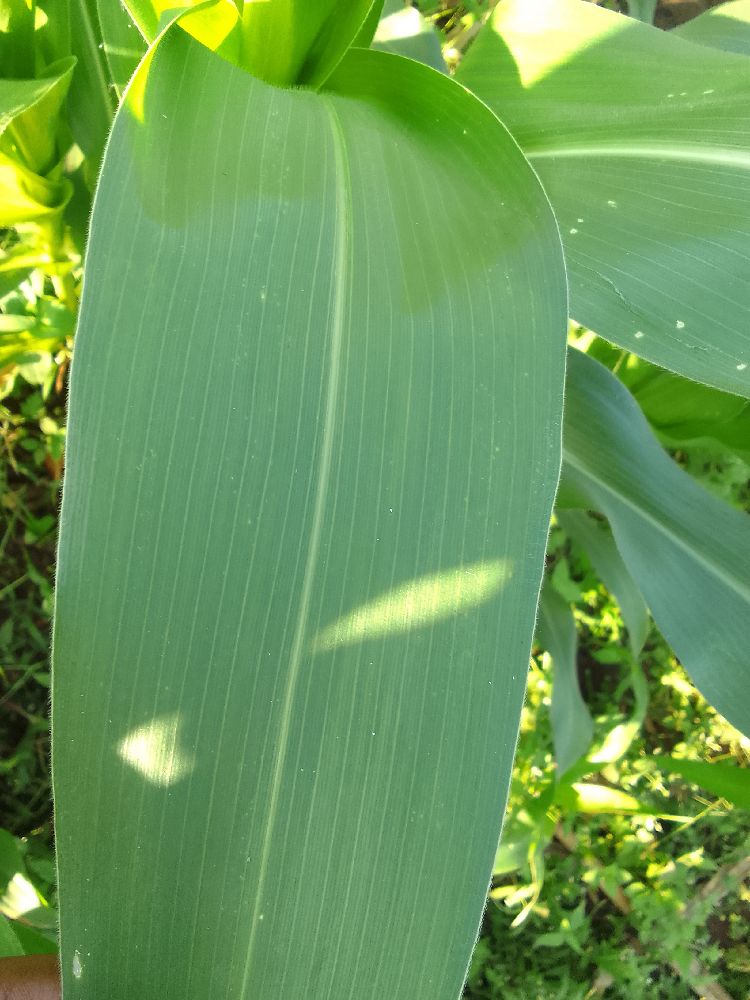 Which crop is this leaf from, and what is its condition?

maize, healthy
